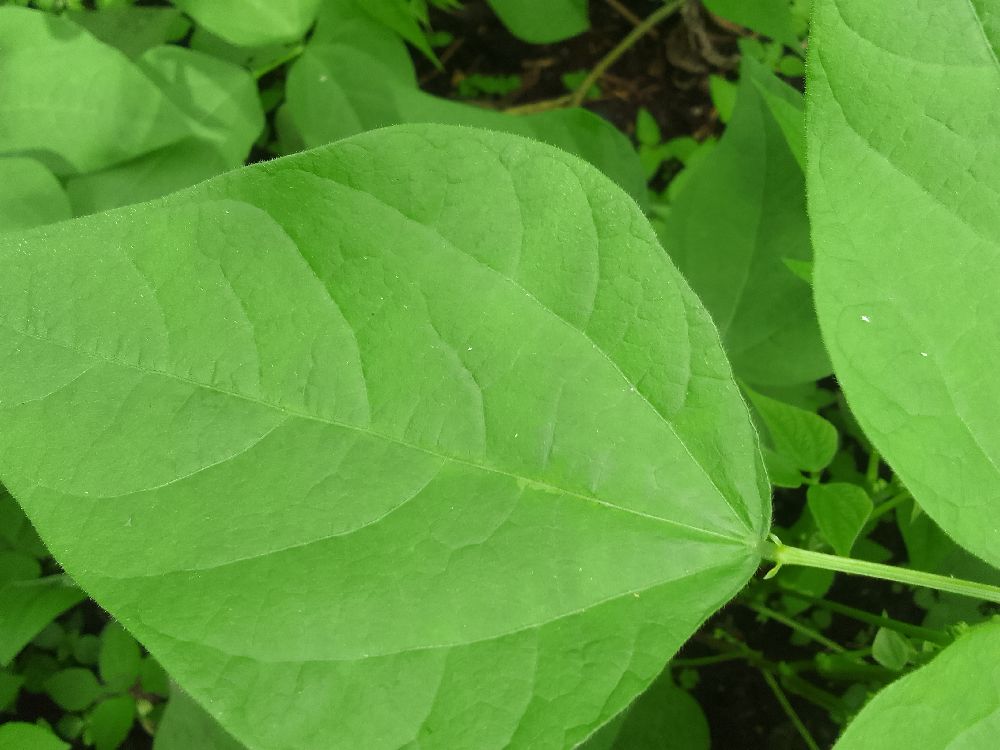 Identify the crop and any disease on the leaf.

common bean, healthy
